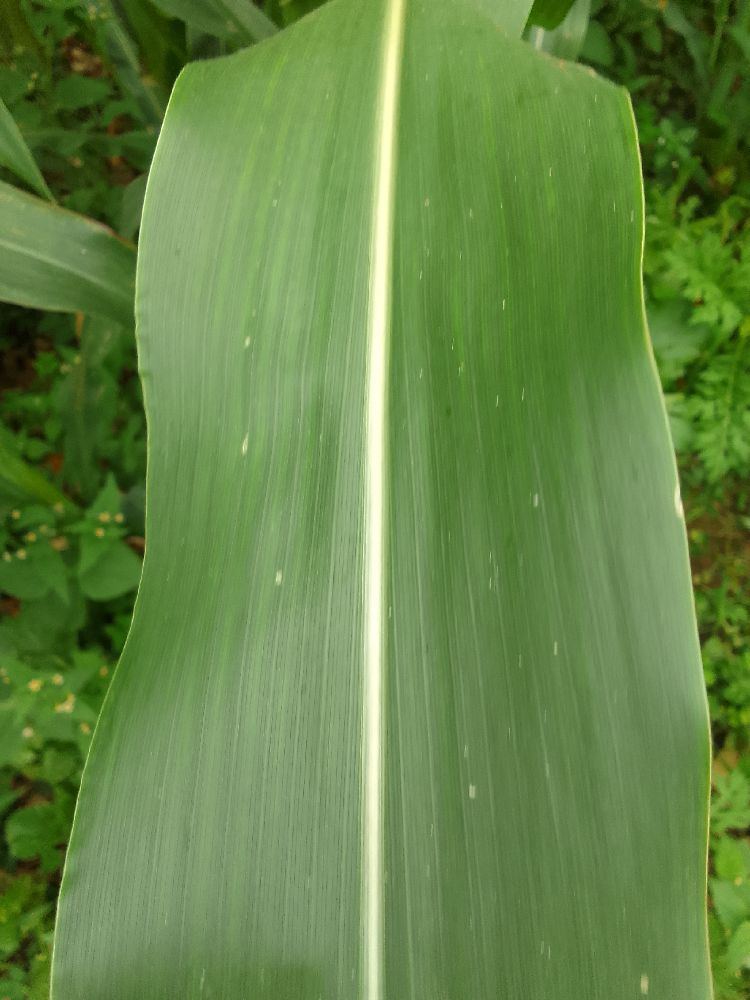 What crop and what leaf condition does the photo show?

maize, healthy
